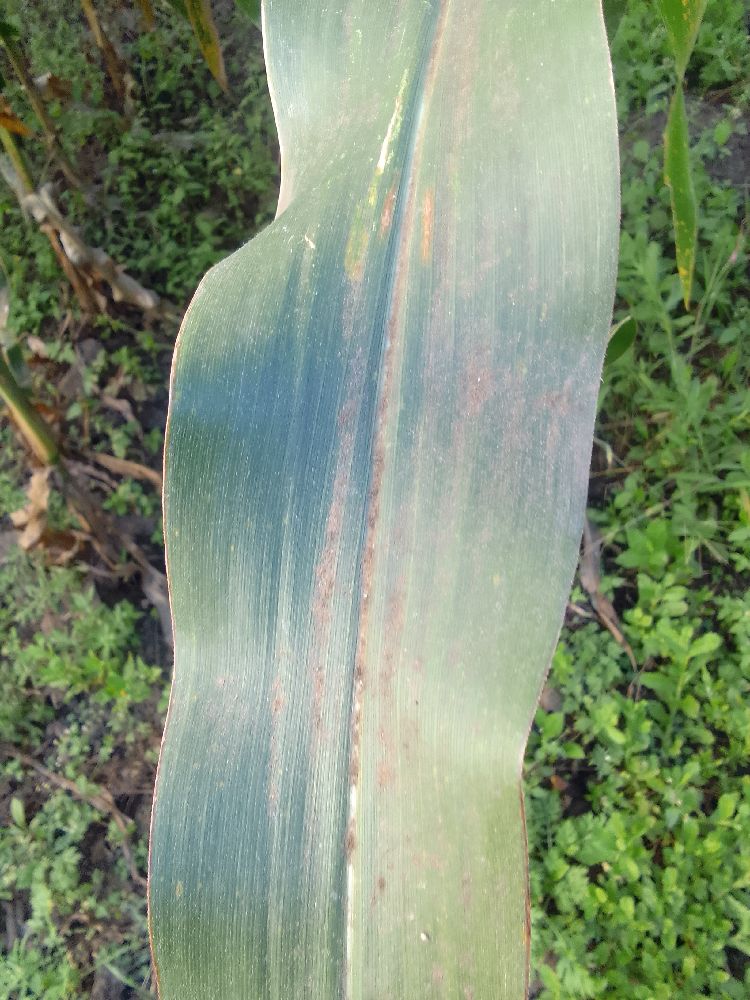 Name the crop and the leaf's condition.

maize, healthy
